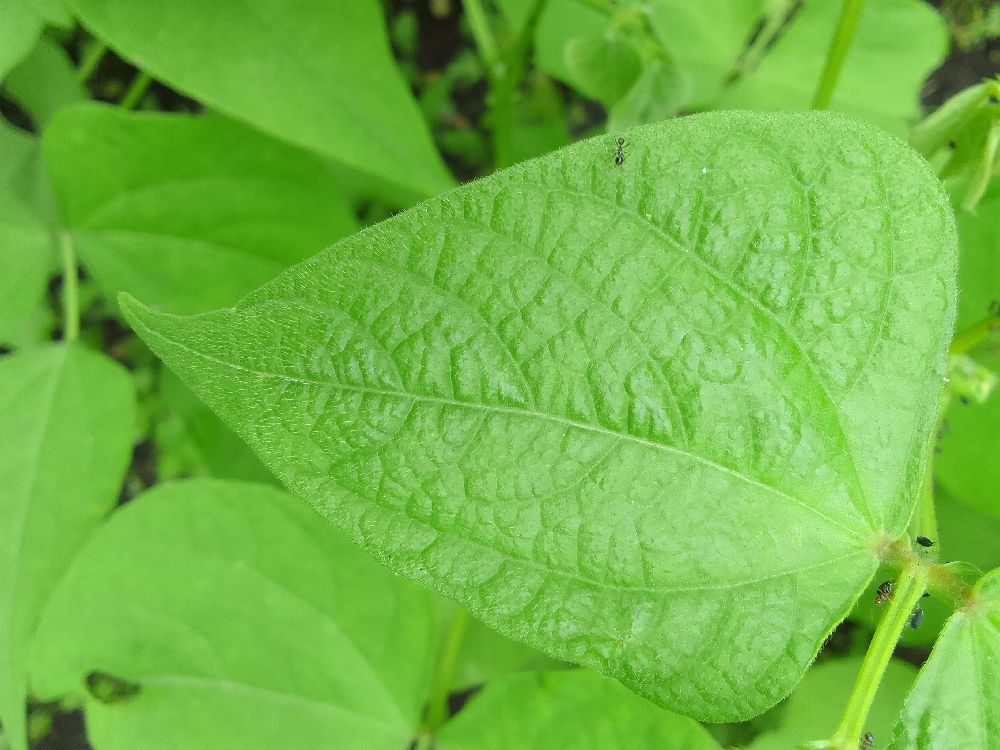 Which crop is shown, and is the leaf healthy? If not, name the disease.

common bean, healthy
